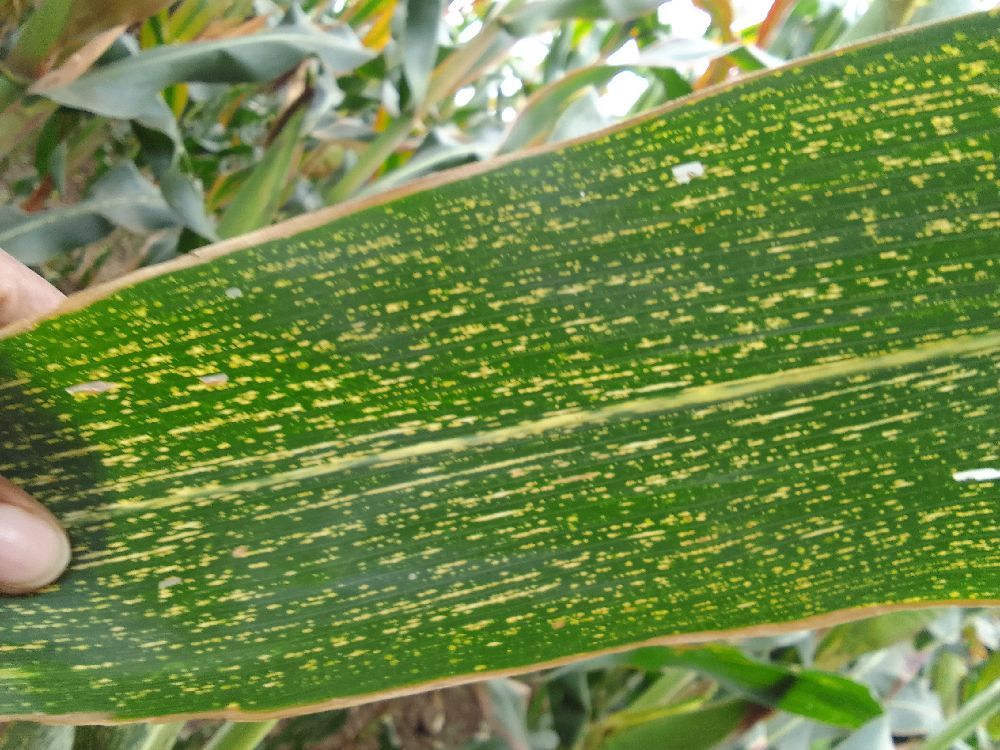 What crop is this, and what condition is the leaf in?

maize, maize streak virus
